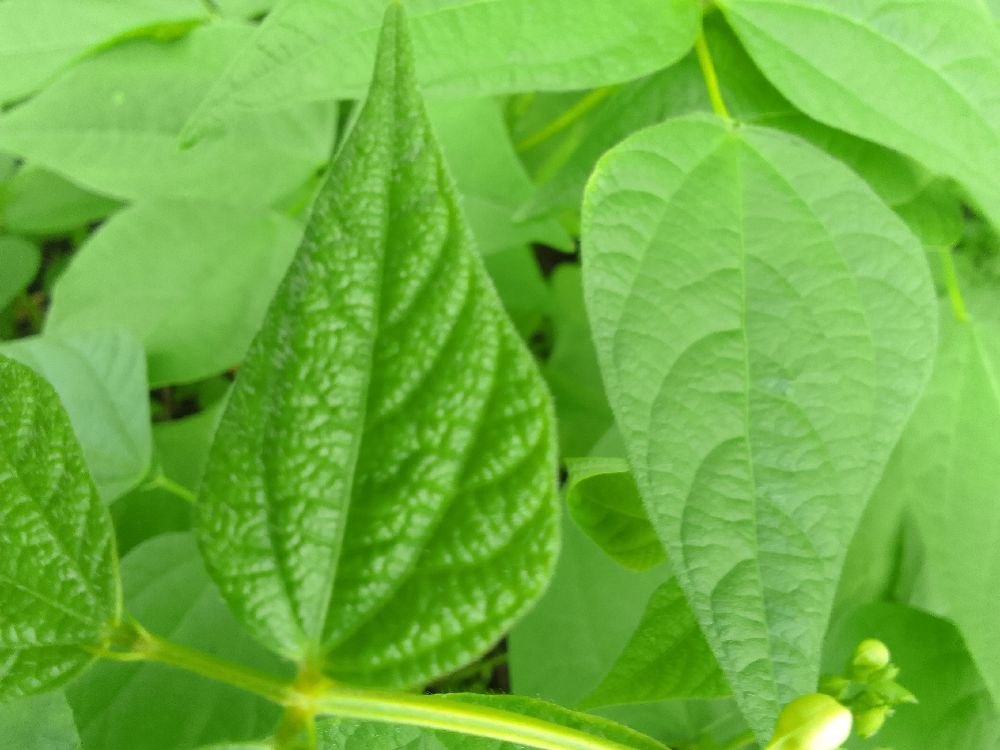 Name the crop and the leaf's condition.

common bean, healthy
